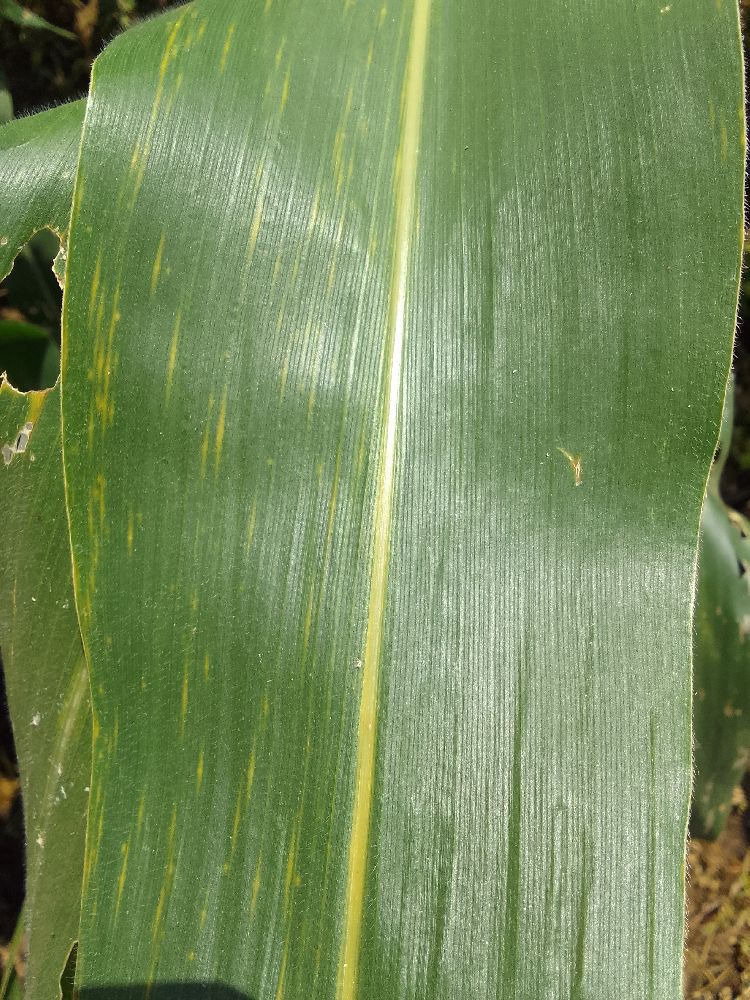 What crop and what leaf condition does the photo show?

maize, healthy
